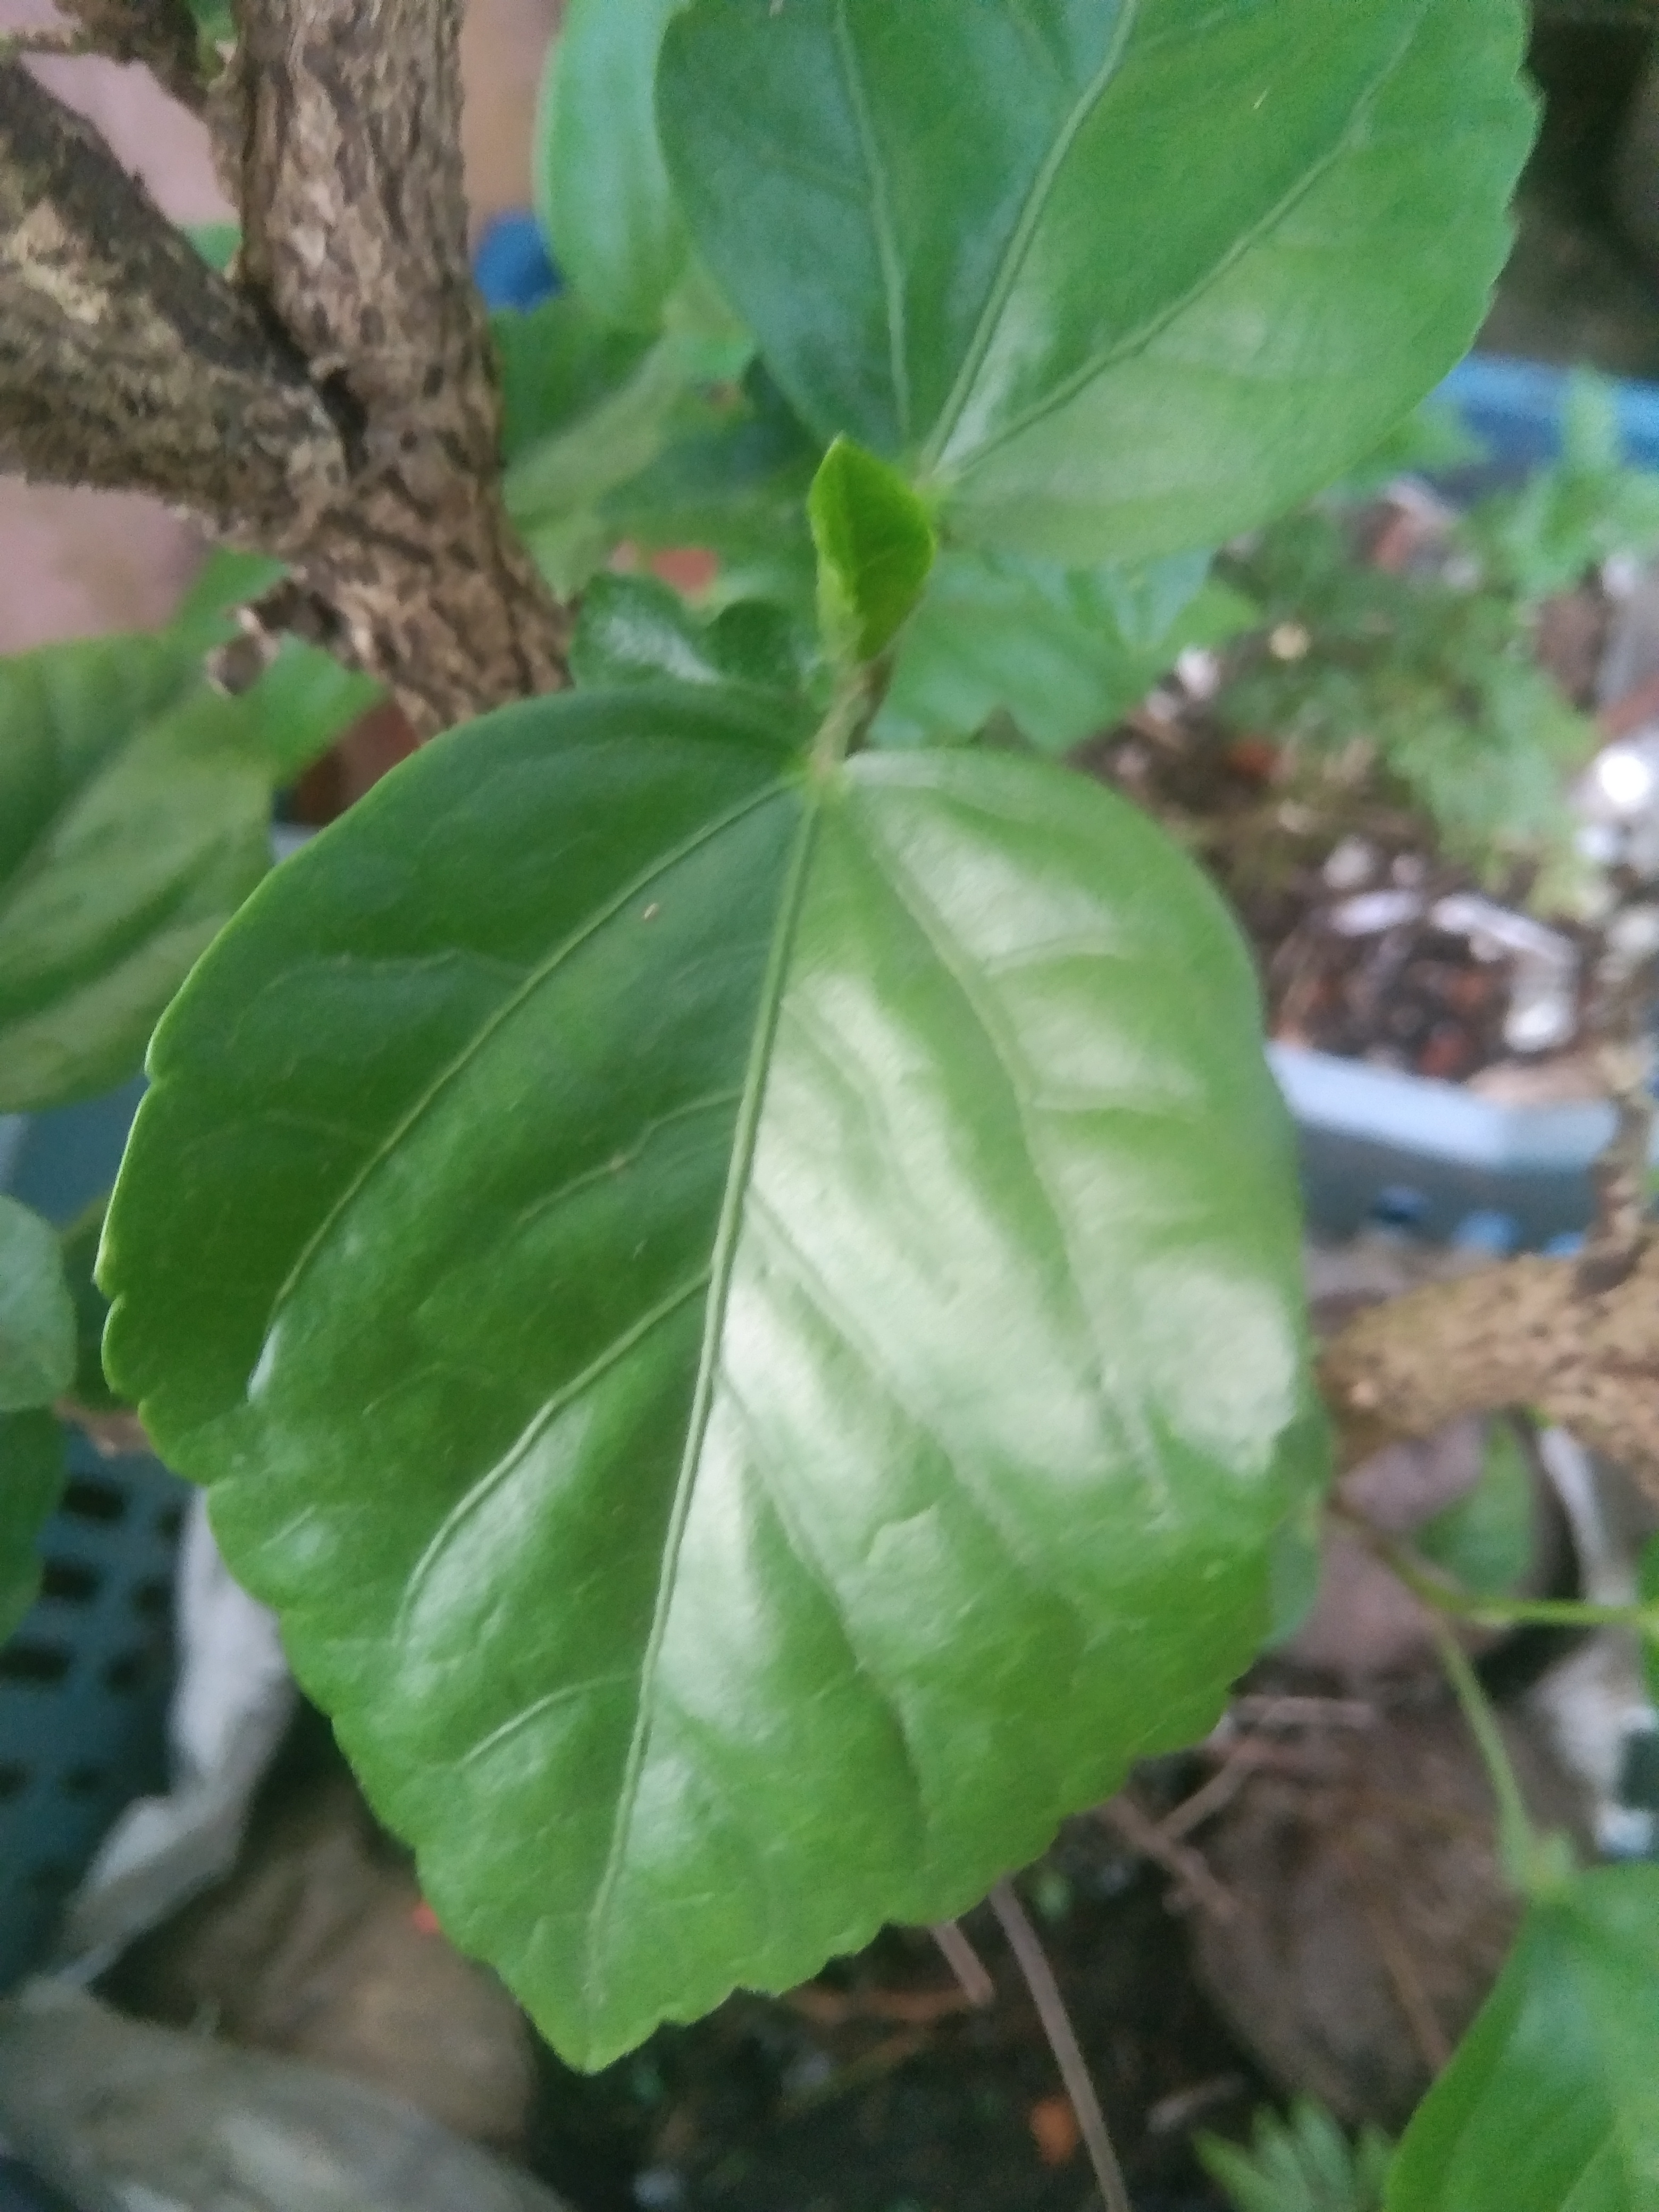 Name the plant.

hibiscus
